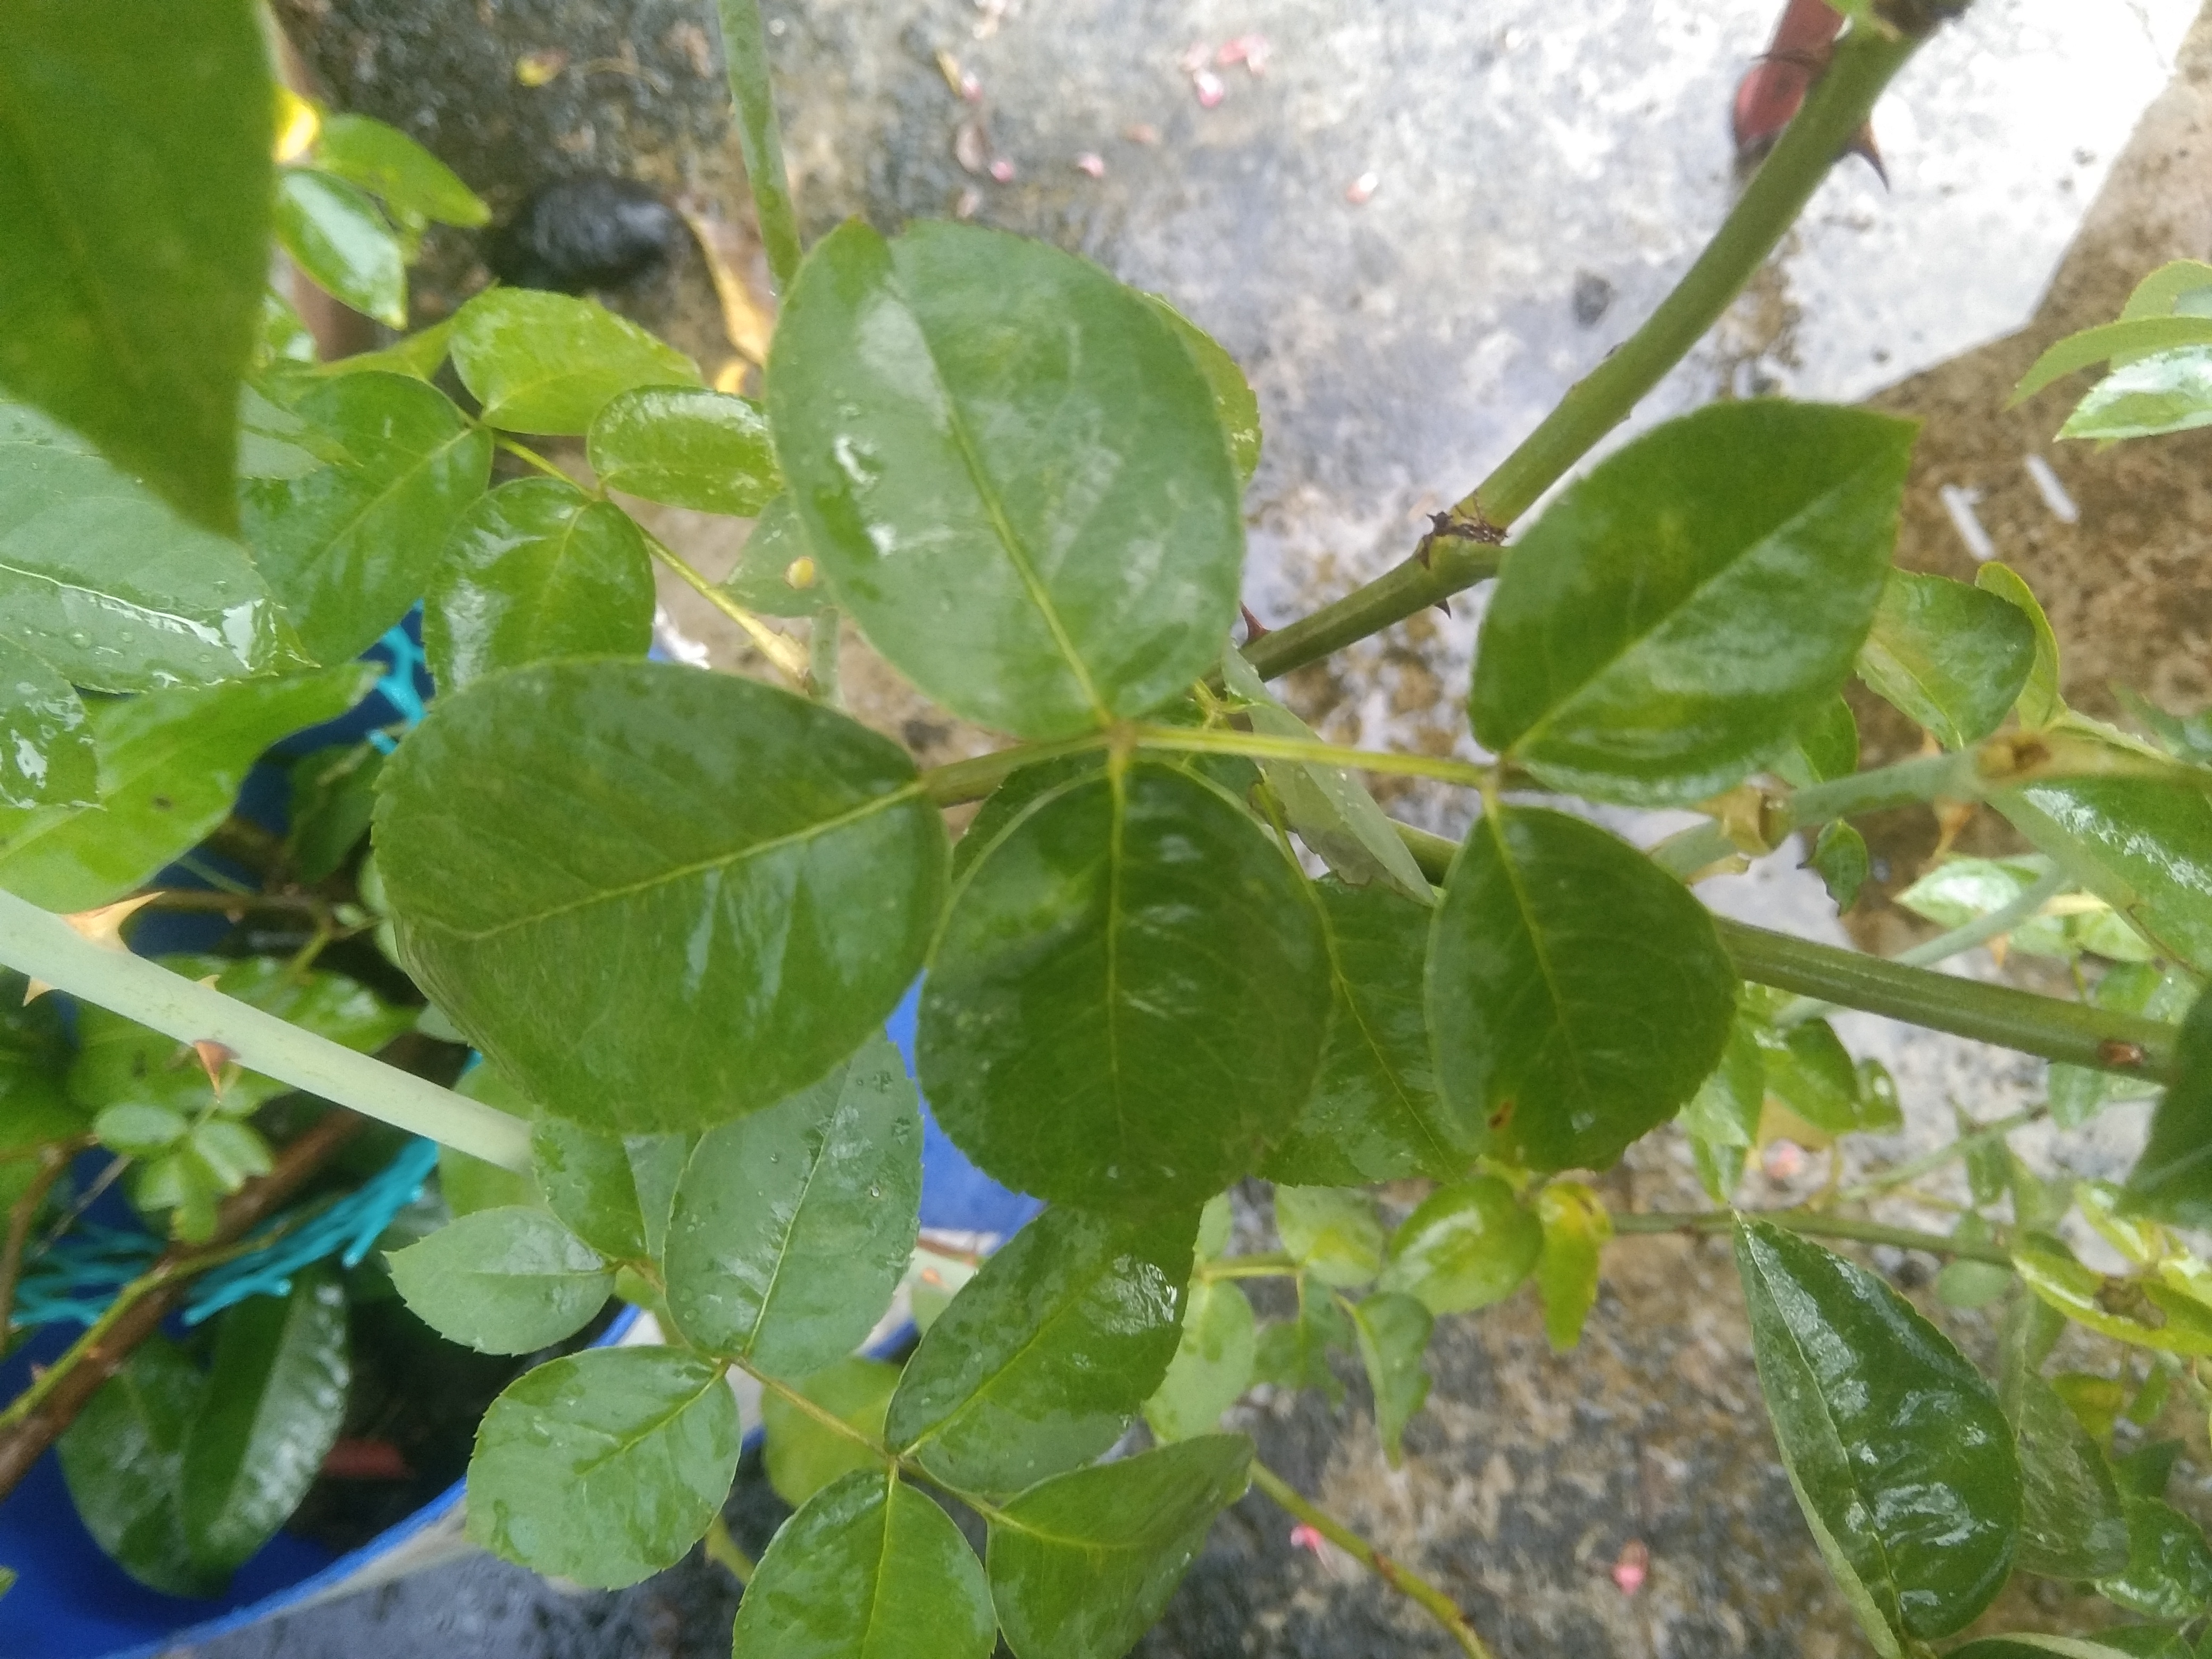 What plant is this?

rose
